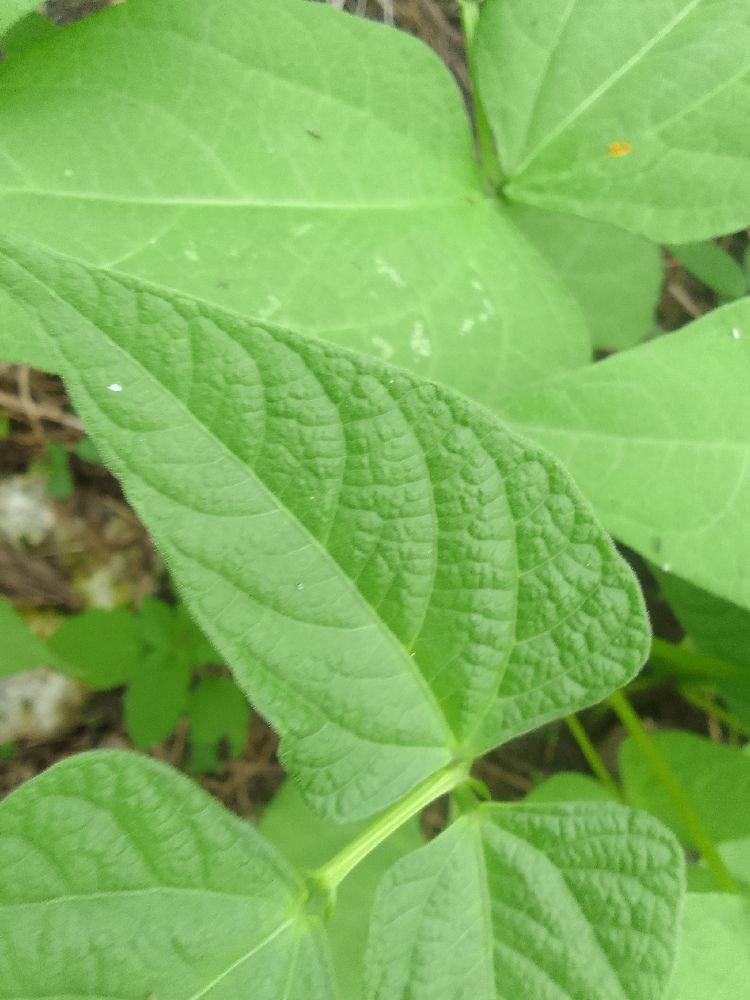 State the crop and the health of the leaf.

common bean, healthy
